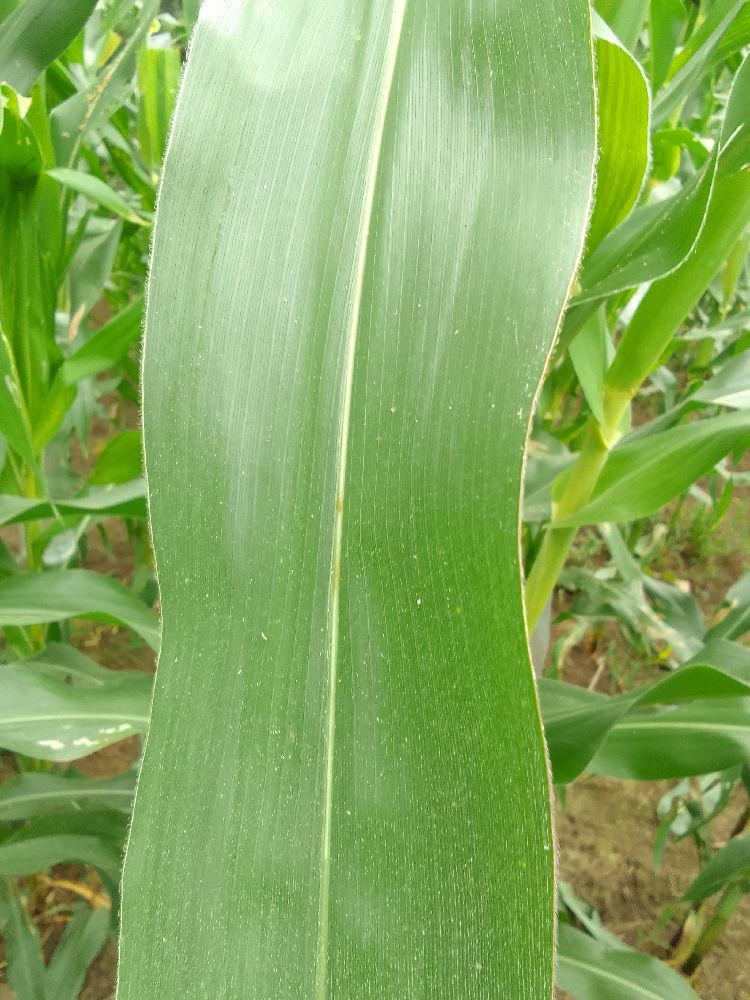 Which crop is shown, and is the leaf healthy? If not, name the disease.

maize, healthy
